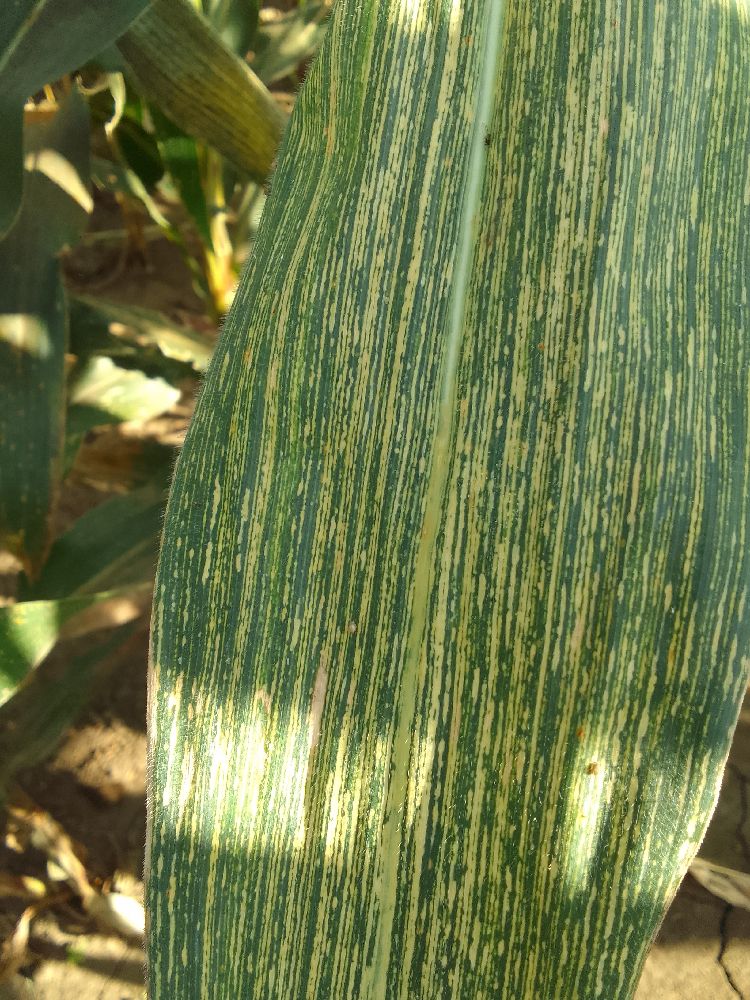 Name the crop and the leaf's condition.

maize, maize streak virus
